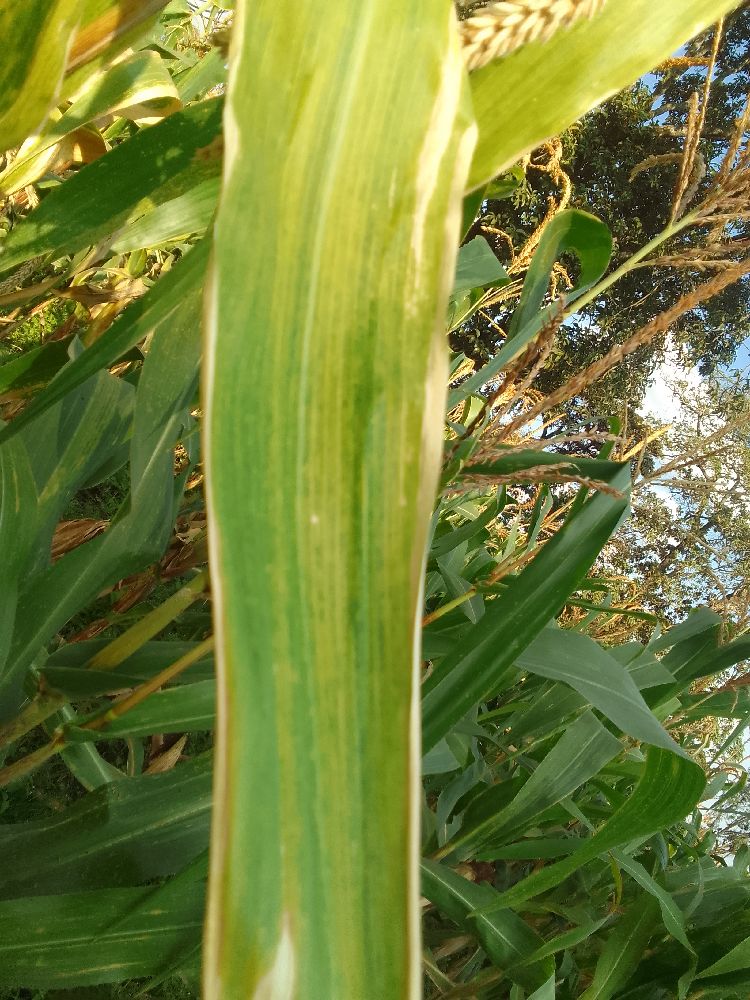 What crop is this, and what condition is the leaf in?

maize, maize lethal necrosis
